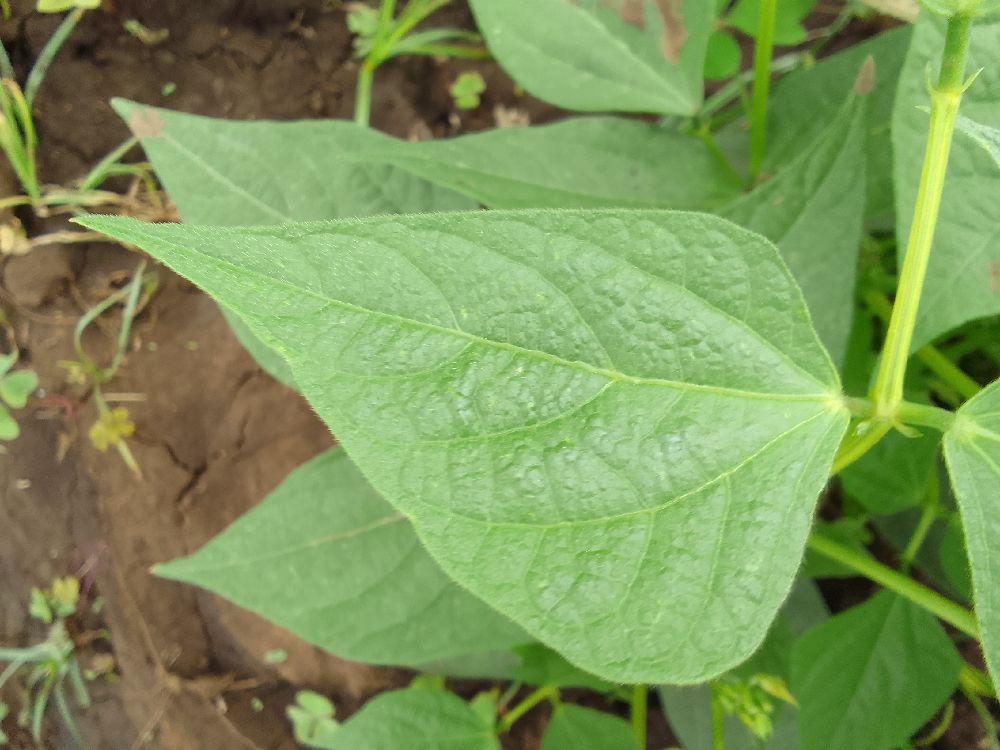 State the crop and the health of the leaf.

common bean, healthy
